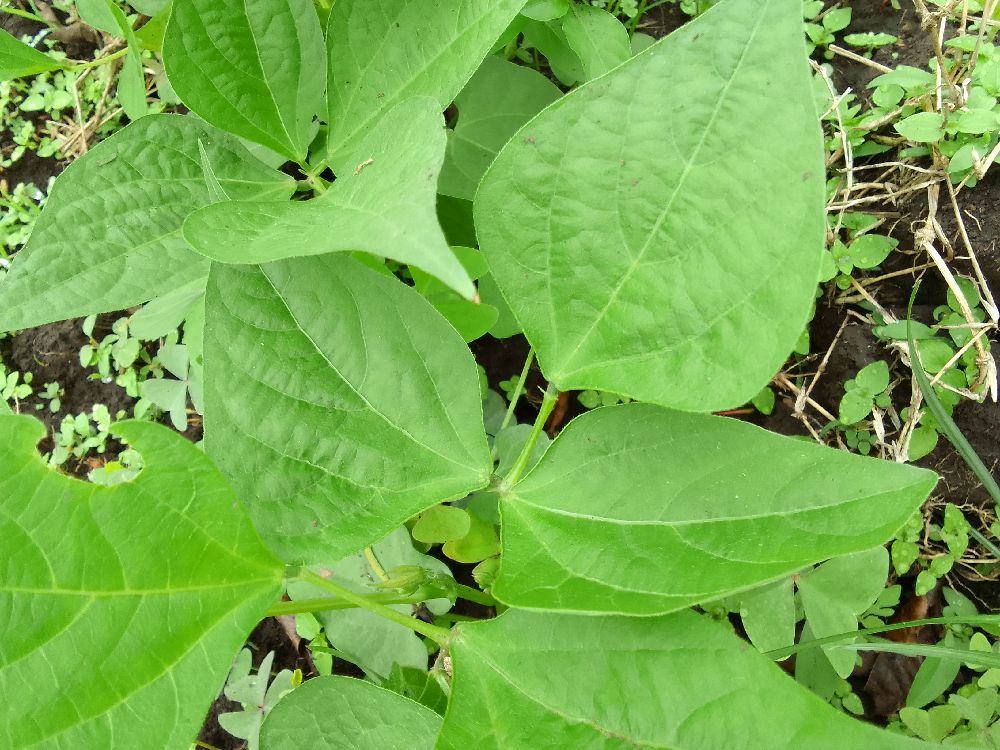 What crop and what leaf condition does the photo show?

common bean, healthy
